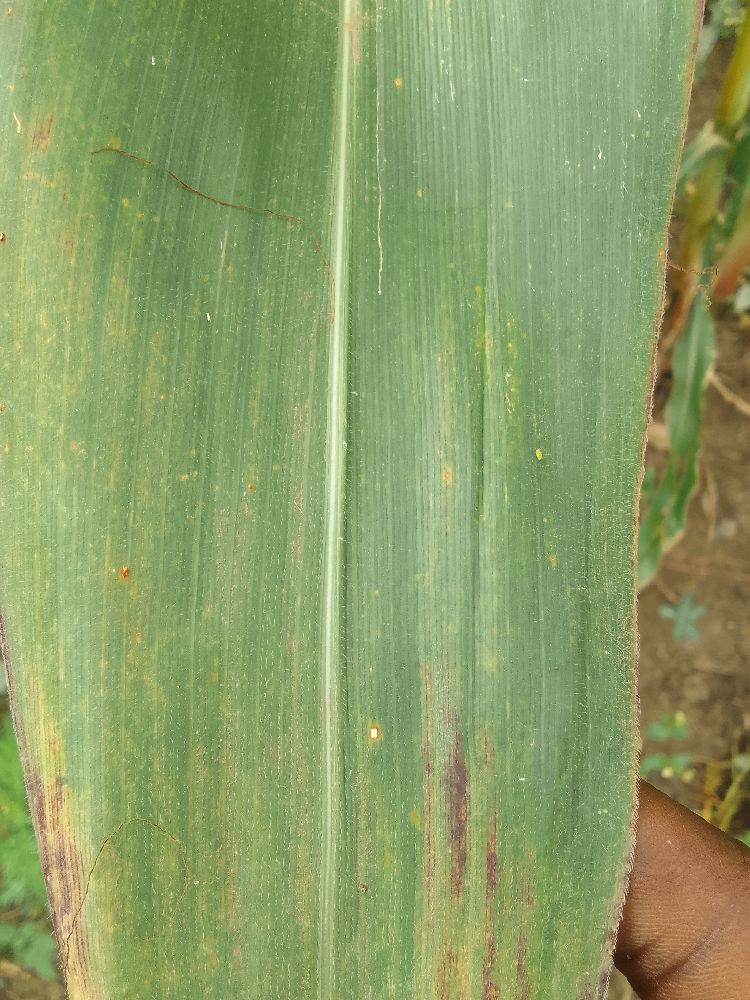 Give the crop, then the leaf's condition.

maize, healthy
